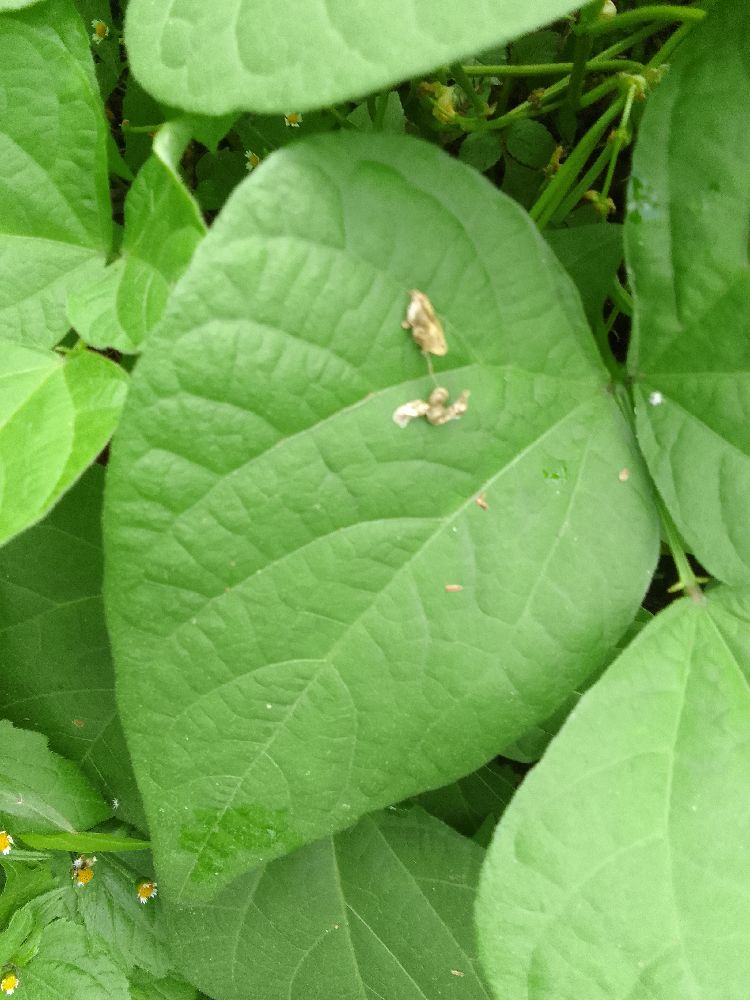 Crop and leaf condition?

common bean, healthy
